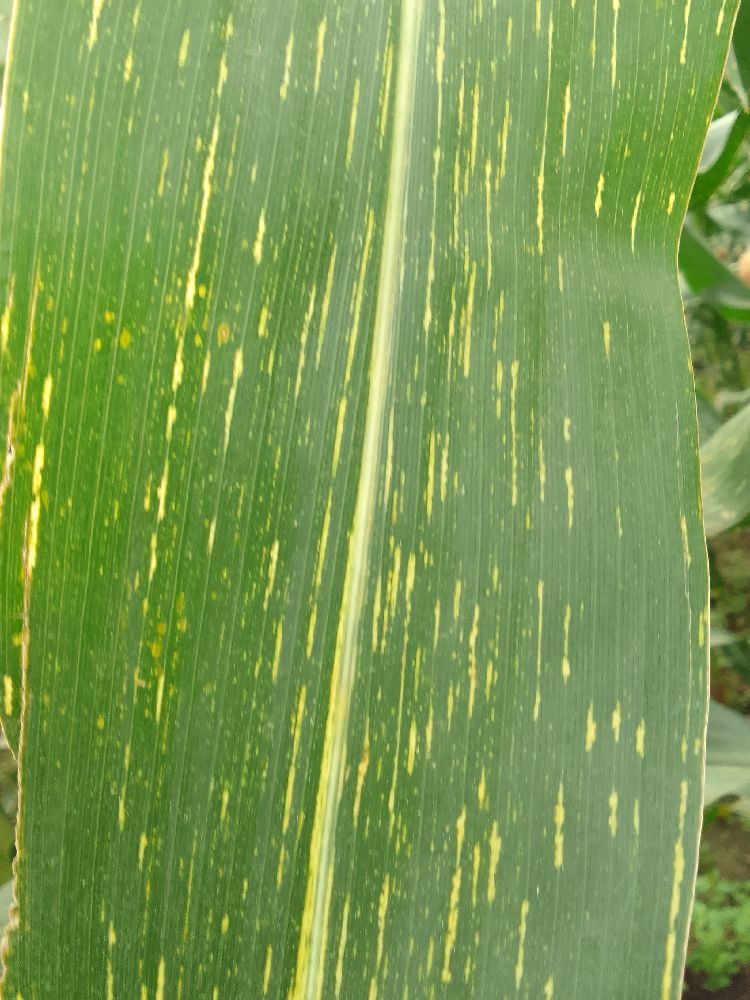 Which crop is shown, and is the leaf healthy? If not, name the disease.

maize, maize streak virus
